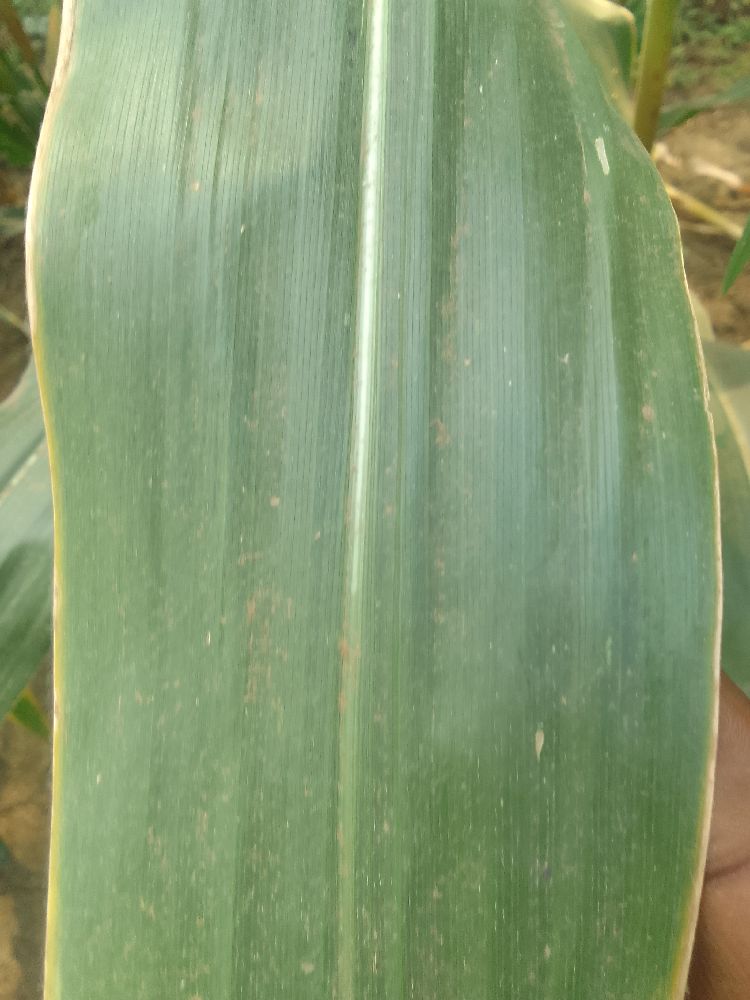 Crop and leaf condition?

maize, healthy
